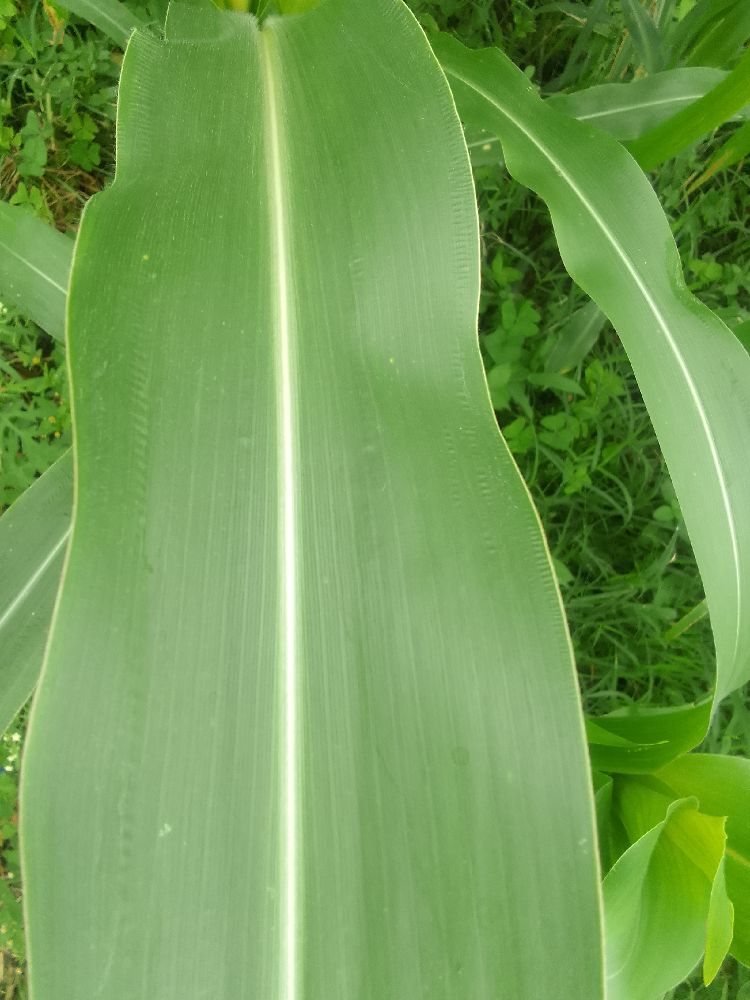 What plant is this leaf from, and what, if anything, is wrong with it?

maize, healthy
